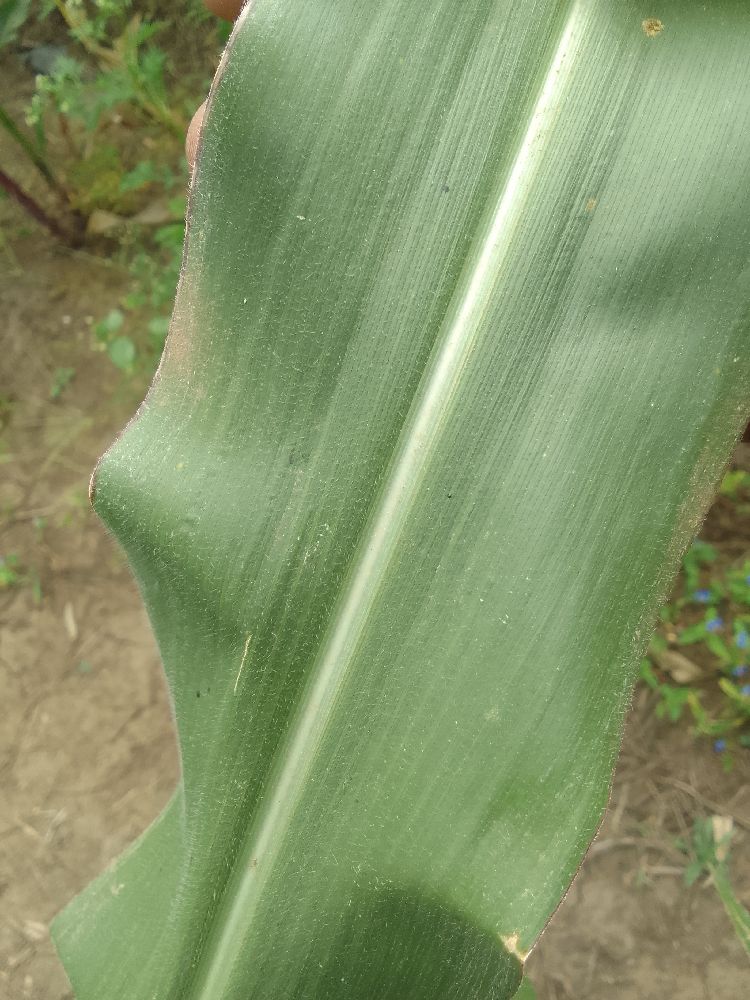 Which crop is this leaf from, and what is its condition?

maize, healthy
